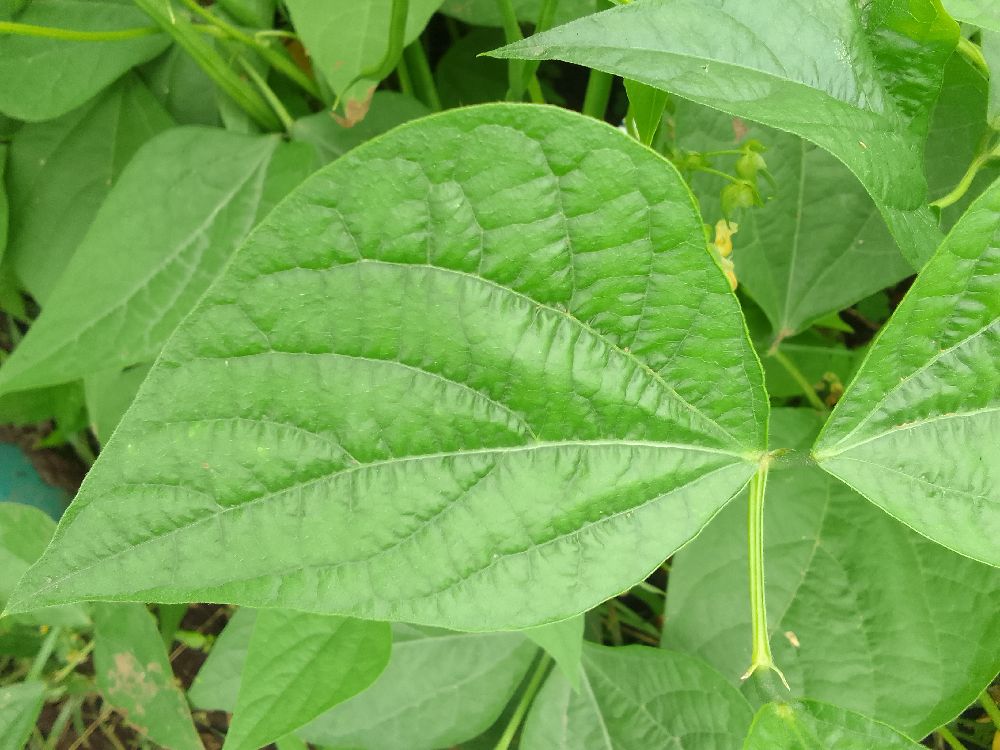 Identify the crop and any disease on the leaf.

common bean, healthy
